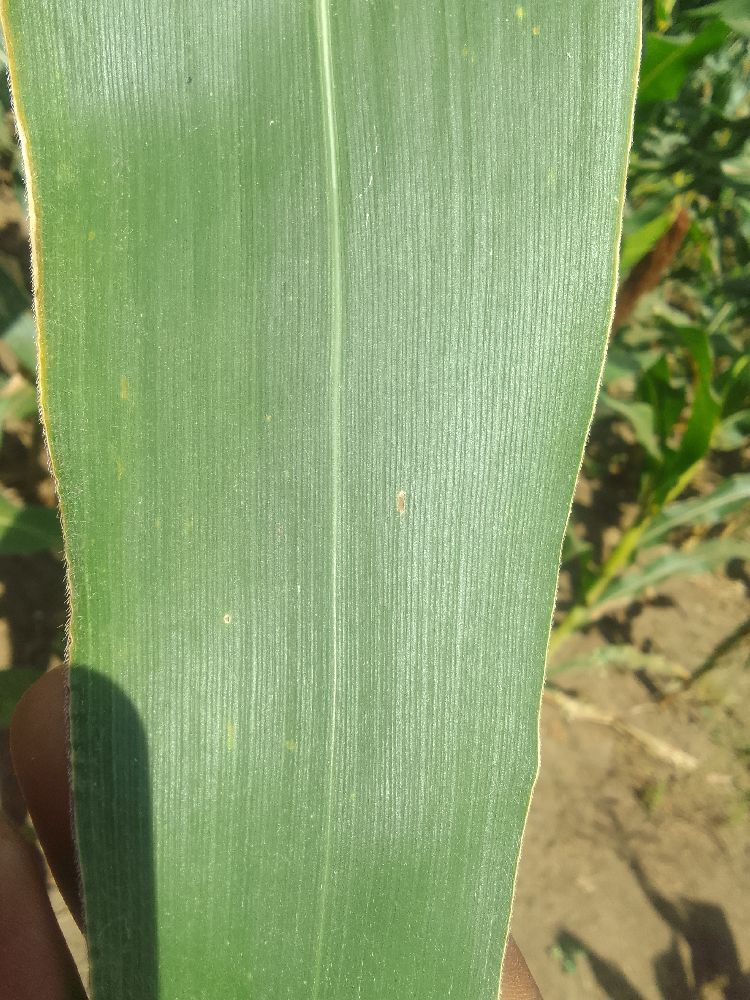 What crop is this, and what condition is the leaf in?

maize, healthy
